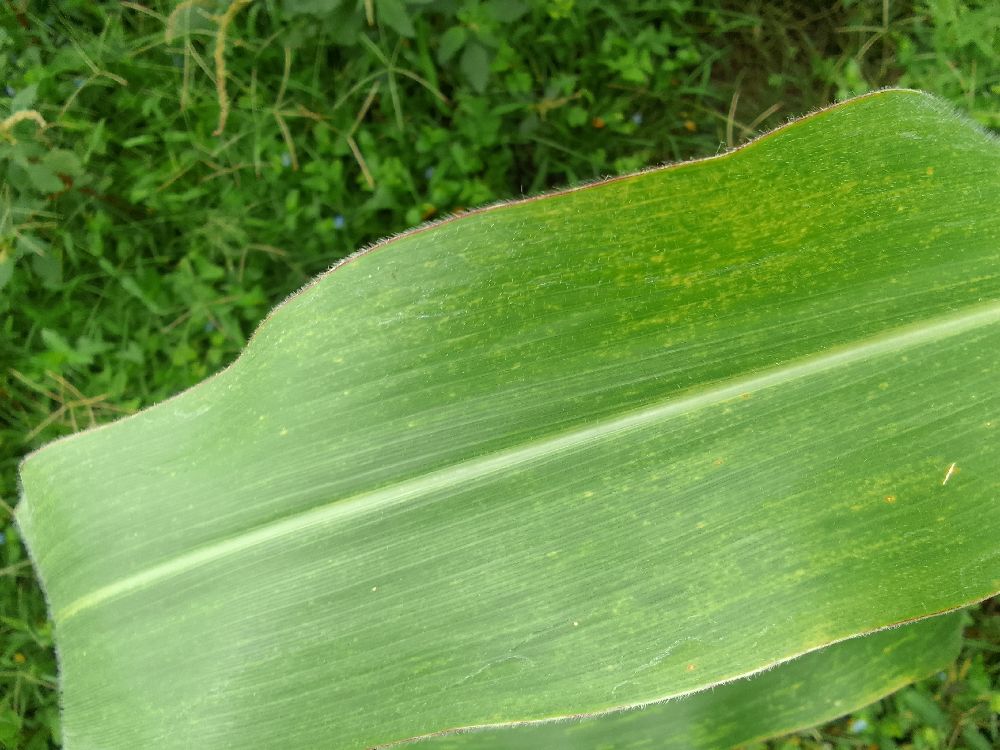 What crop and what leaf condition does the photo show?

maize, maize lethal necrosis
